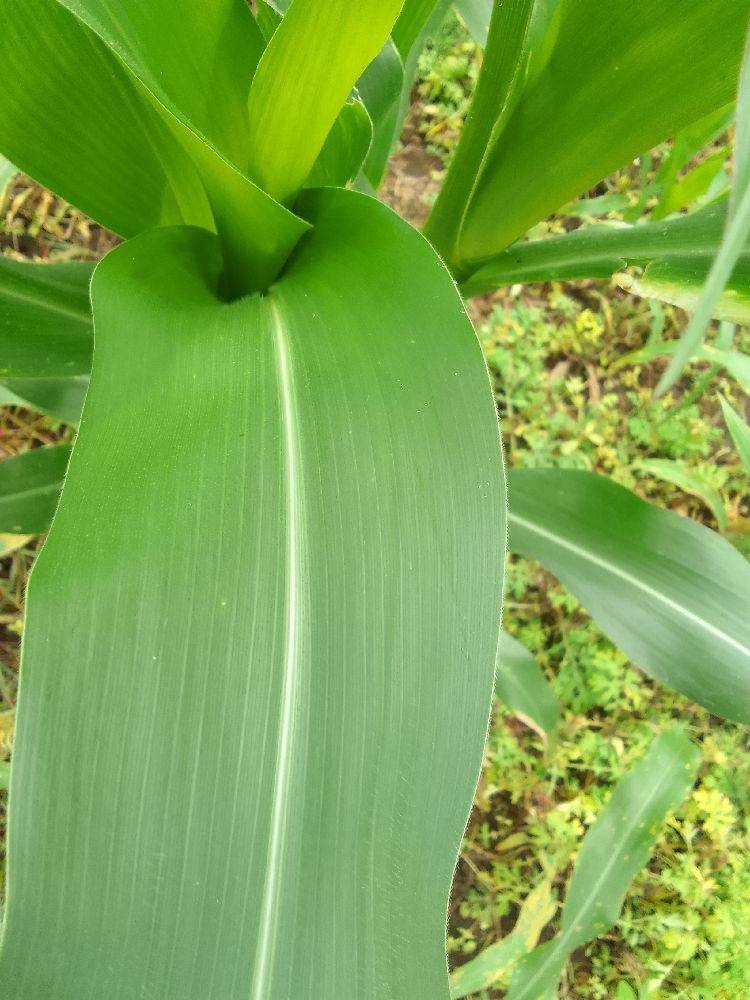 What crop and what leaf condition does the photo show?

maize, healthy
